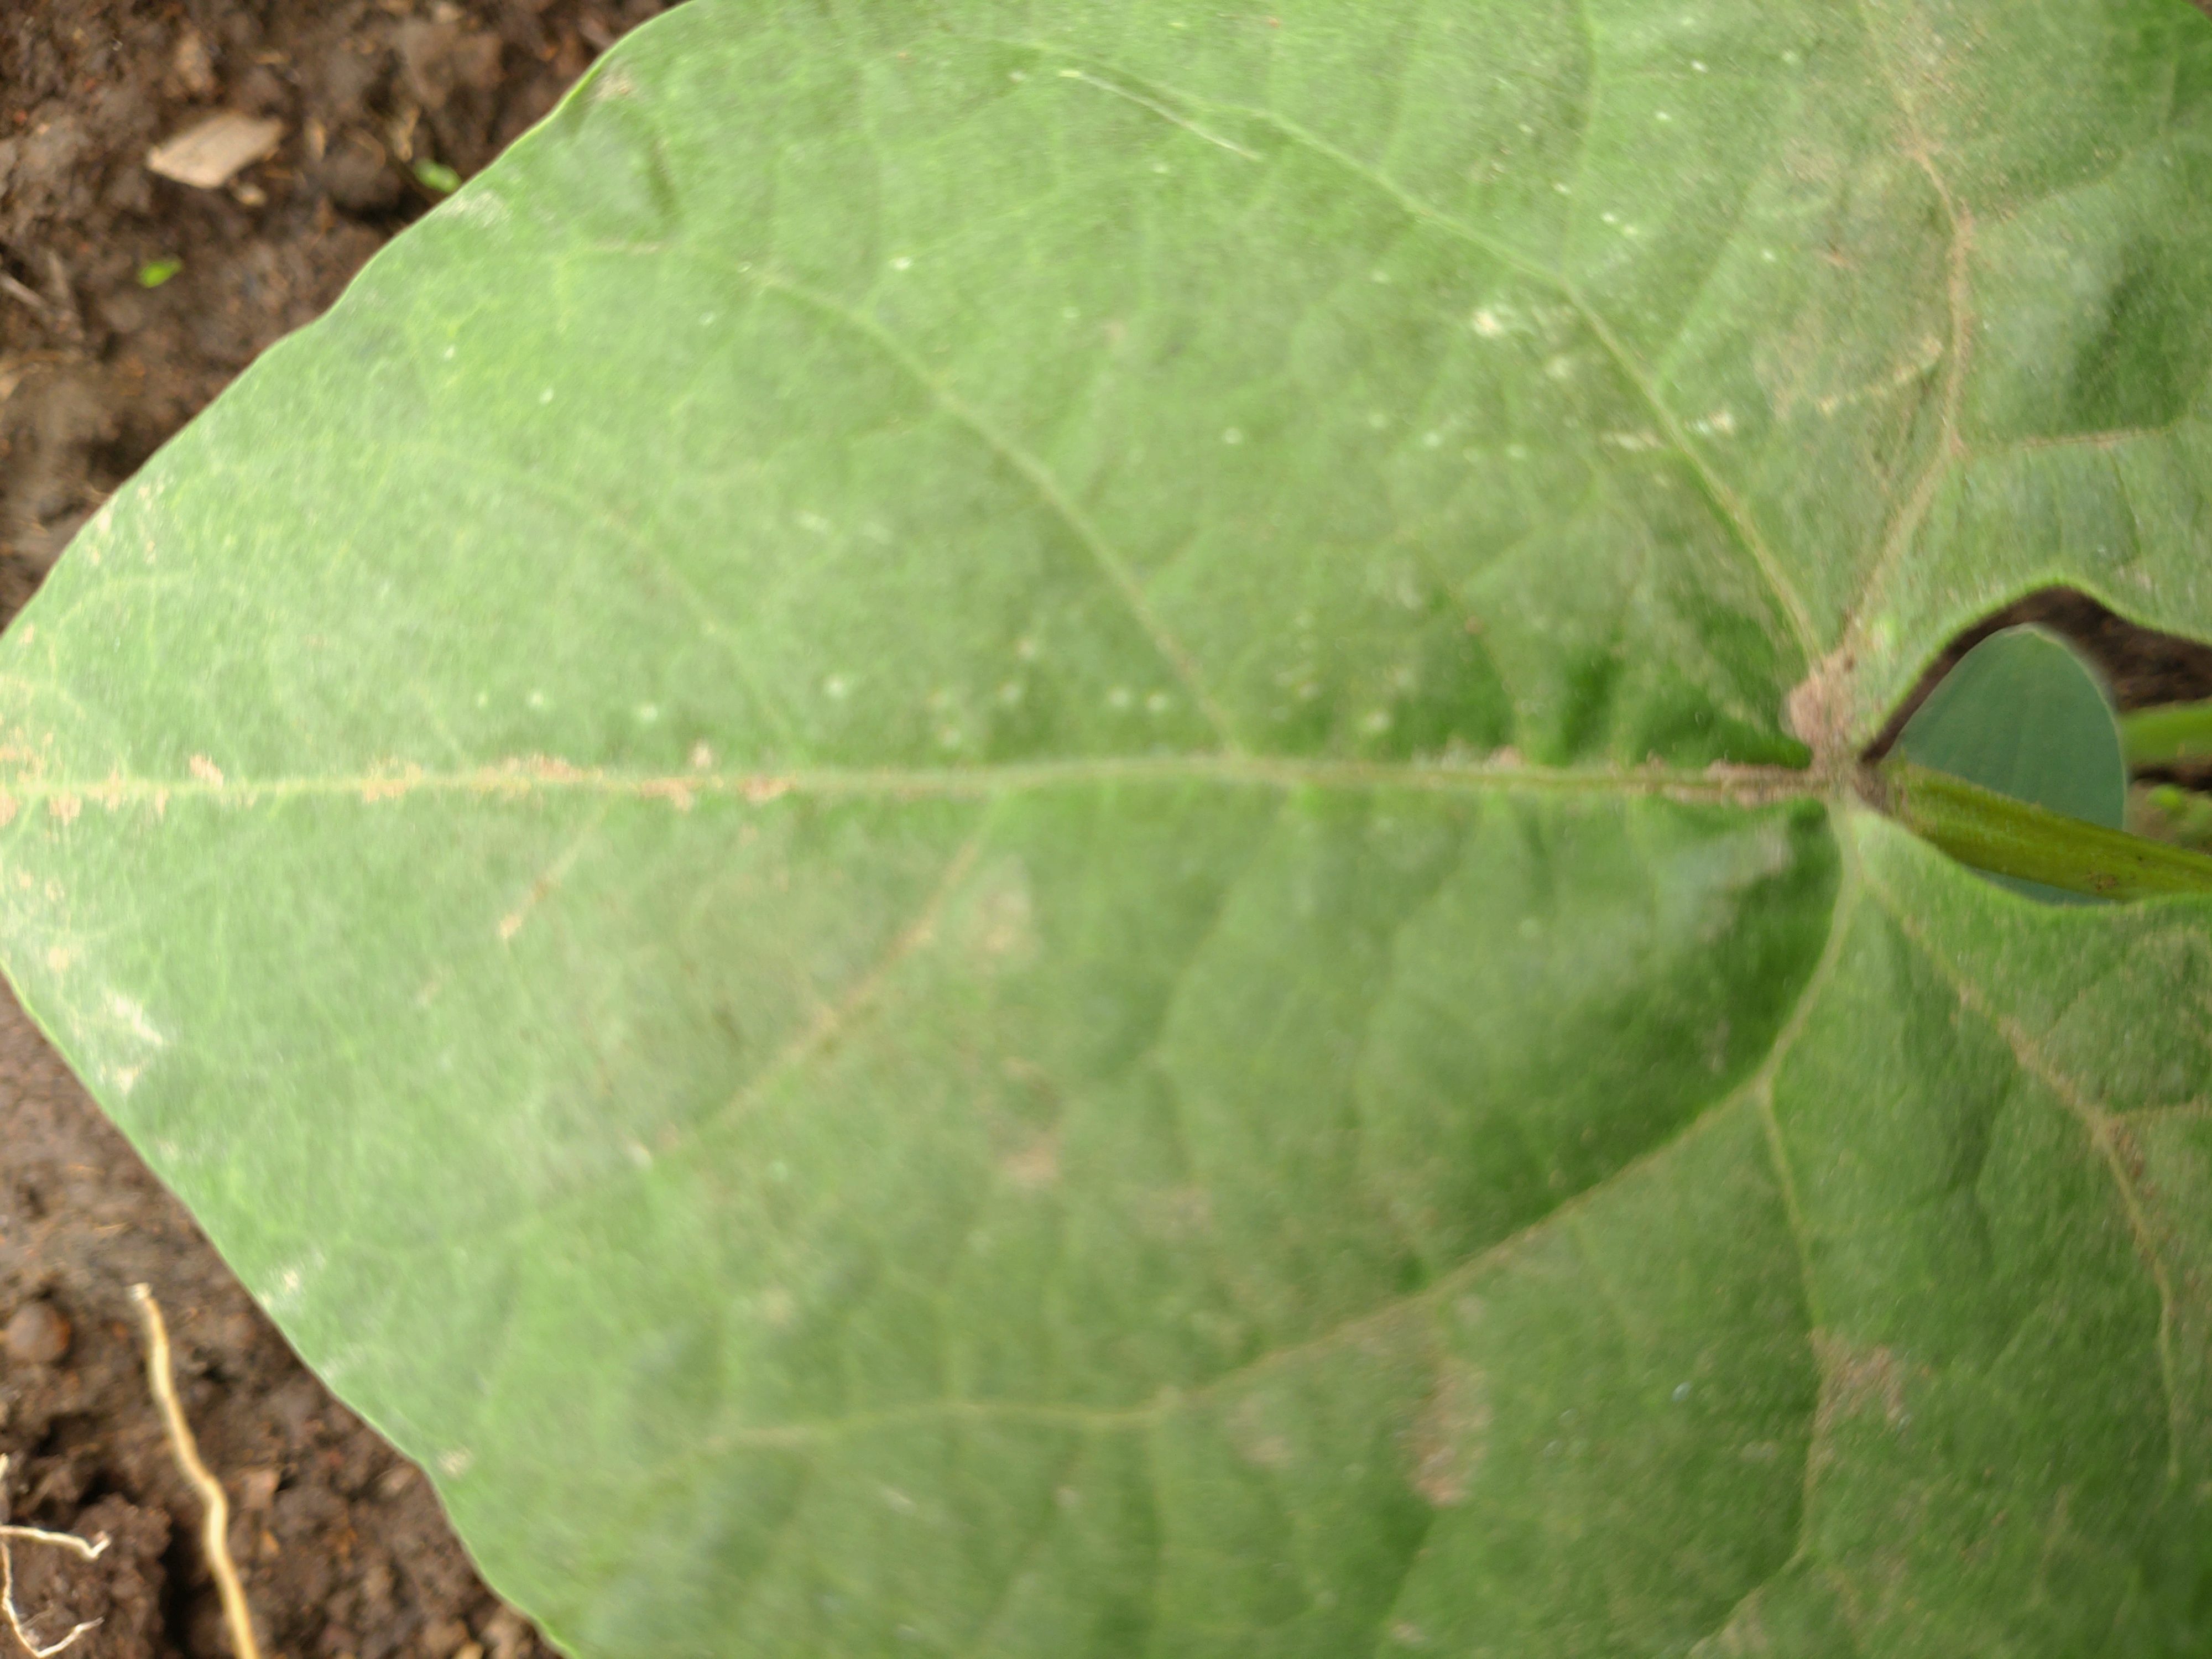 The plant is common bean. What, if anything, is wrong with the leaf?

healthy
